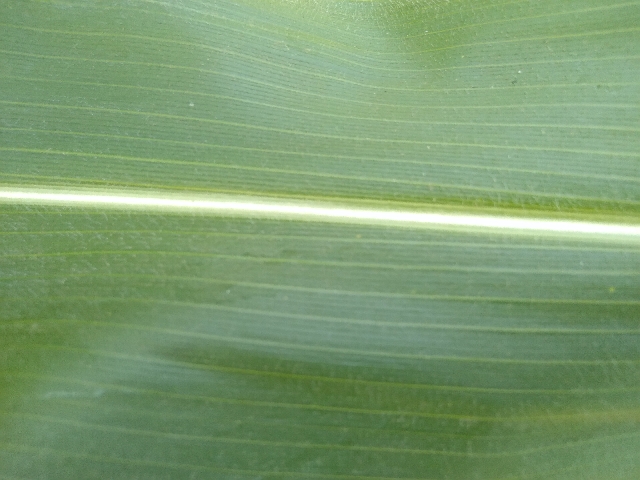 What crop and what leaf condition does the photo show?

maize, healthy
